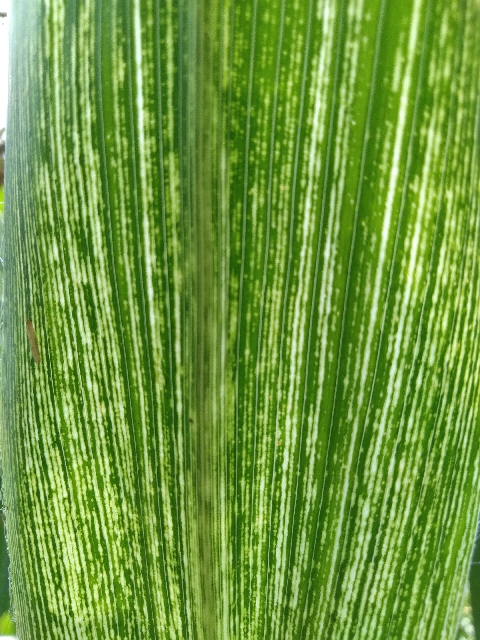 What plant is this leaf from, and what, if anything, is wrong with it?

maize, maize streak virus
